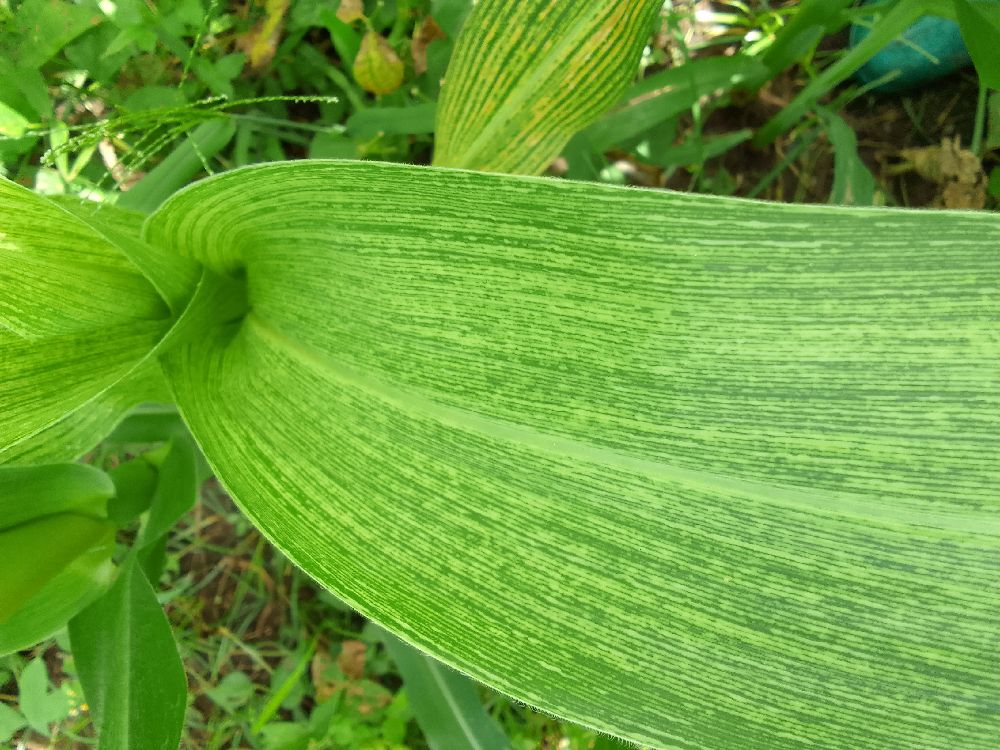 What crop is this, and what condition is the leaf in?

maize, maize streak virus
